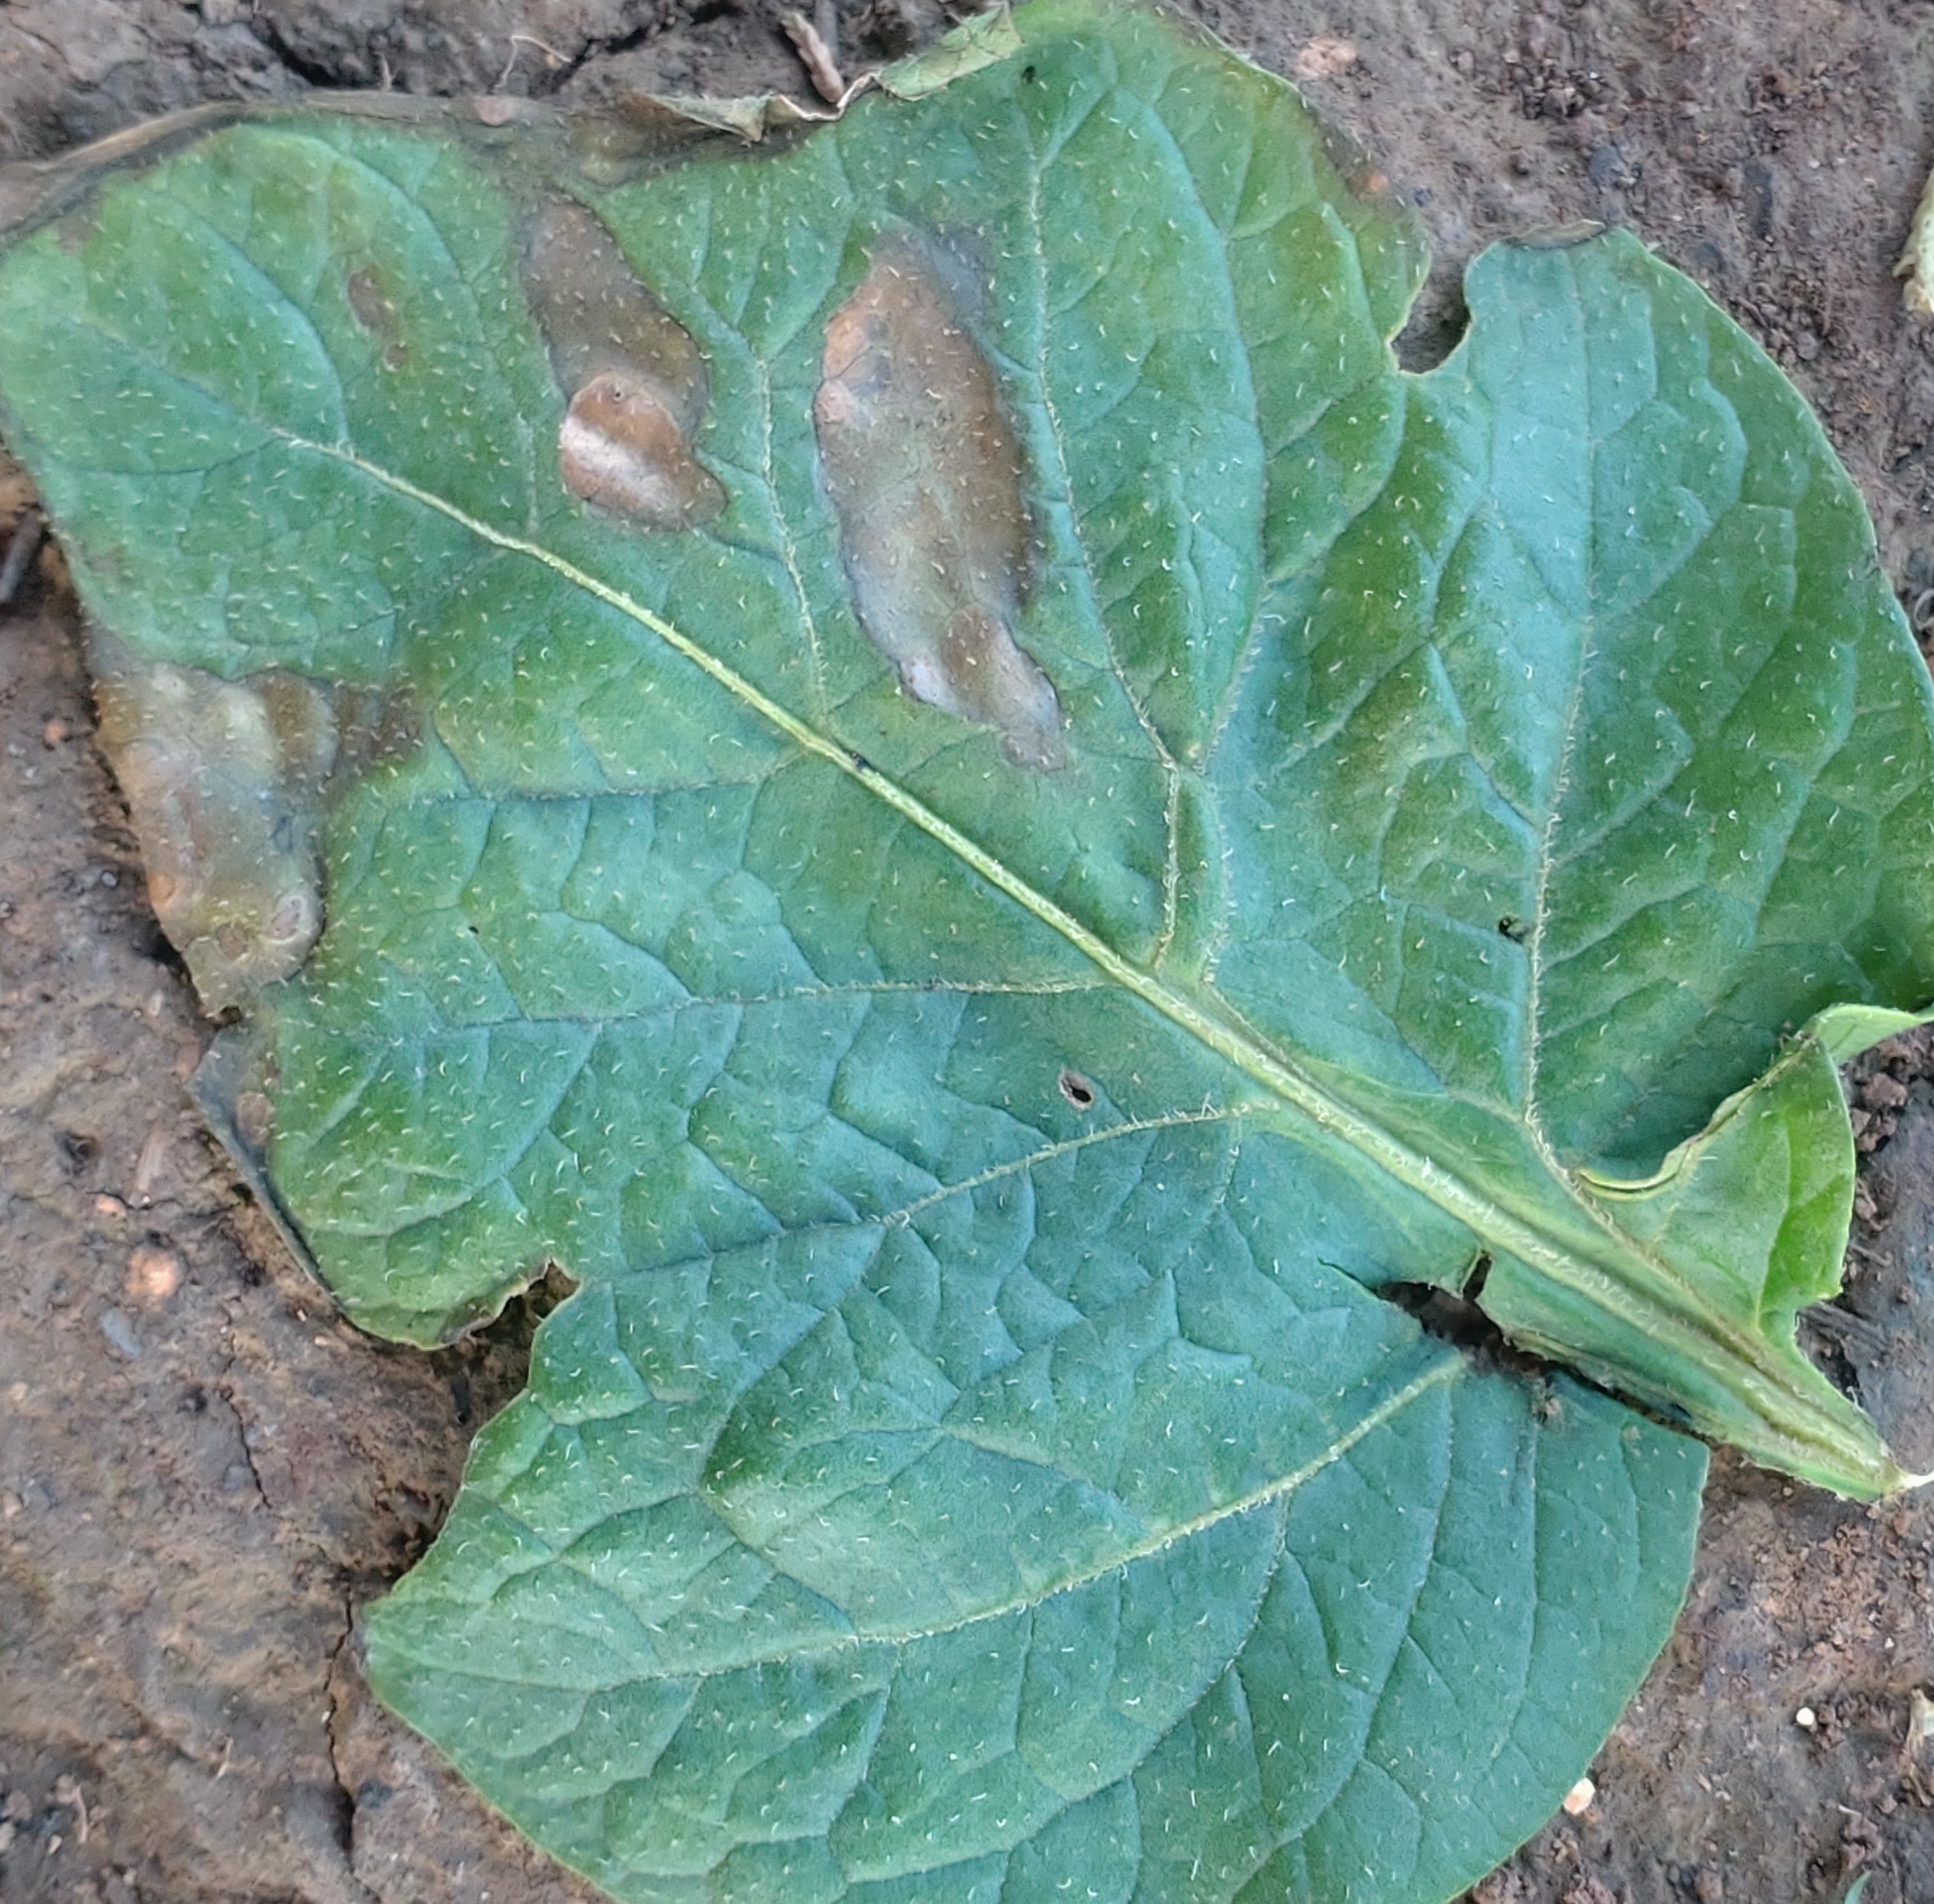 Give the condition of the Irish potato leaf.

early blight
